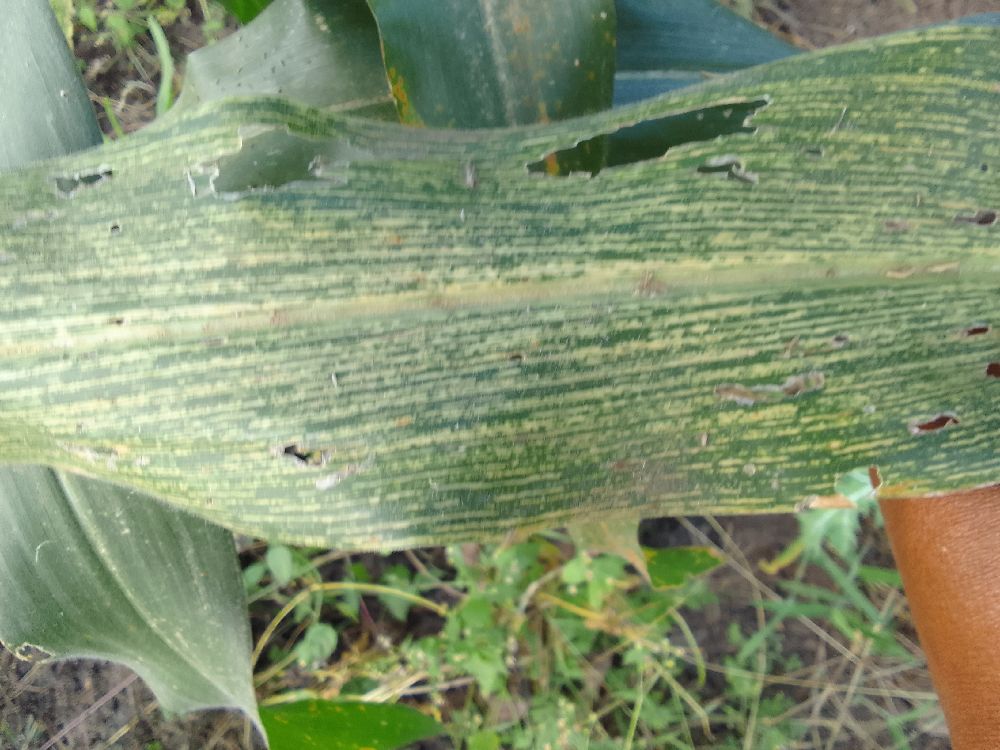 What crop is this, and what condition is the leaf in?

maize, maize streak virus
